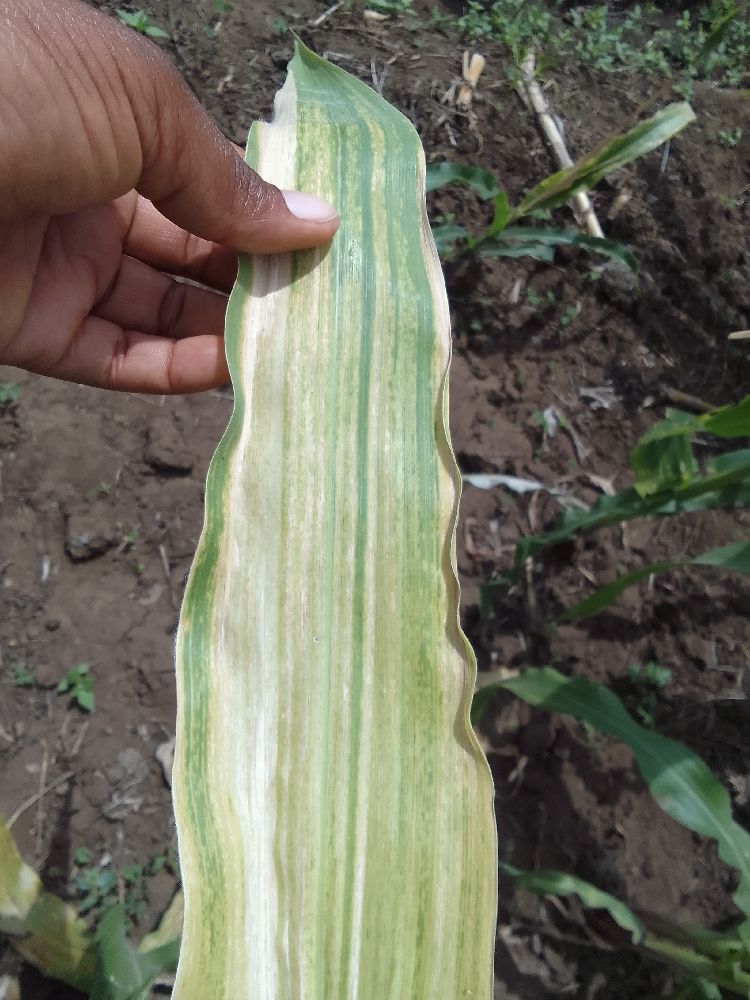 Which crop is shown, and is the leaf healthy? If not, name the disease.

maize, maize lethal necrosis
